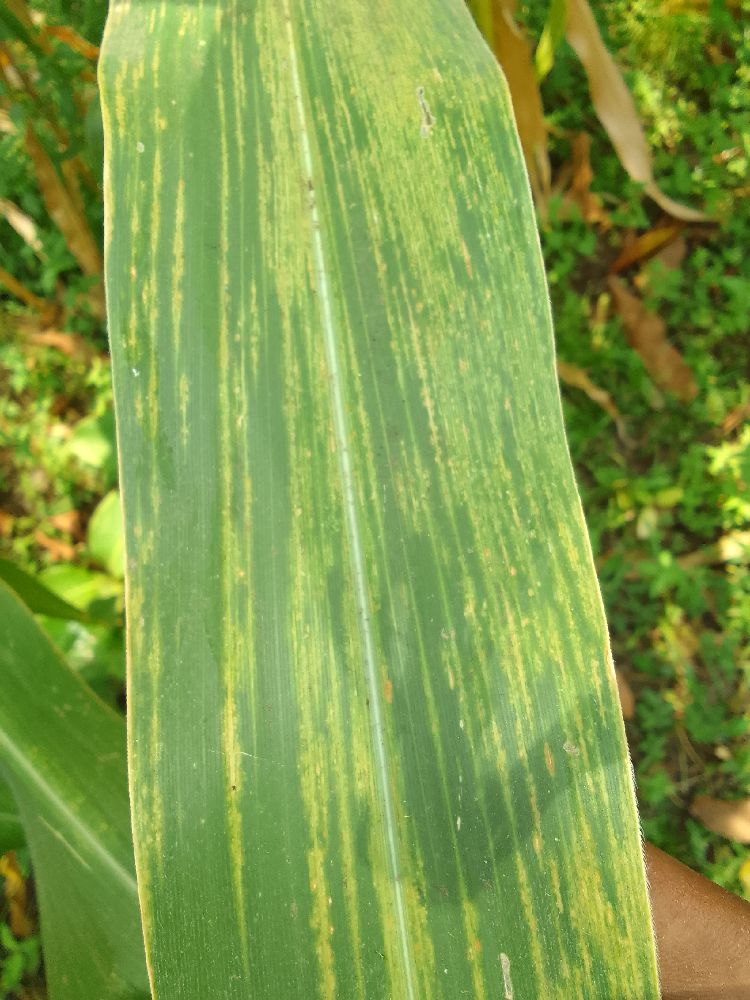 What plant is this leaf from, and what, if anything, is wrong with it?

maize, maize lethal necrosis
